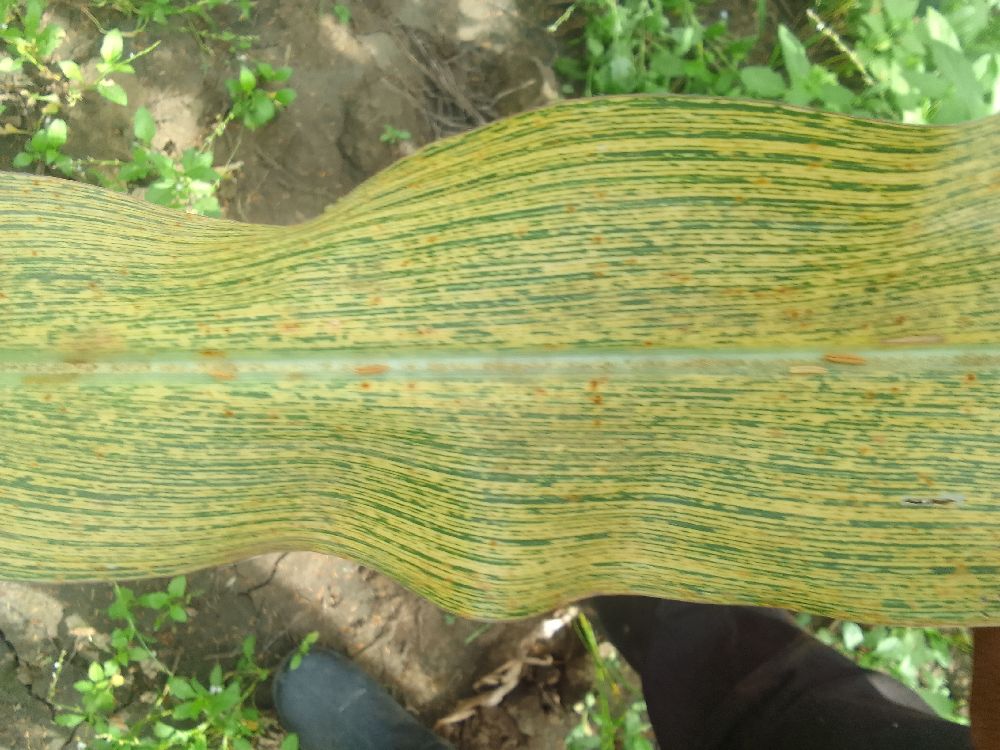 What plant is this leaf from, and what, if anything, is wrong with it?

maize, maize streak virus
